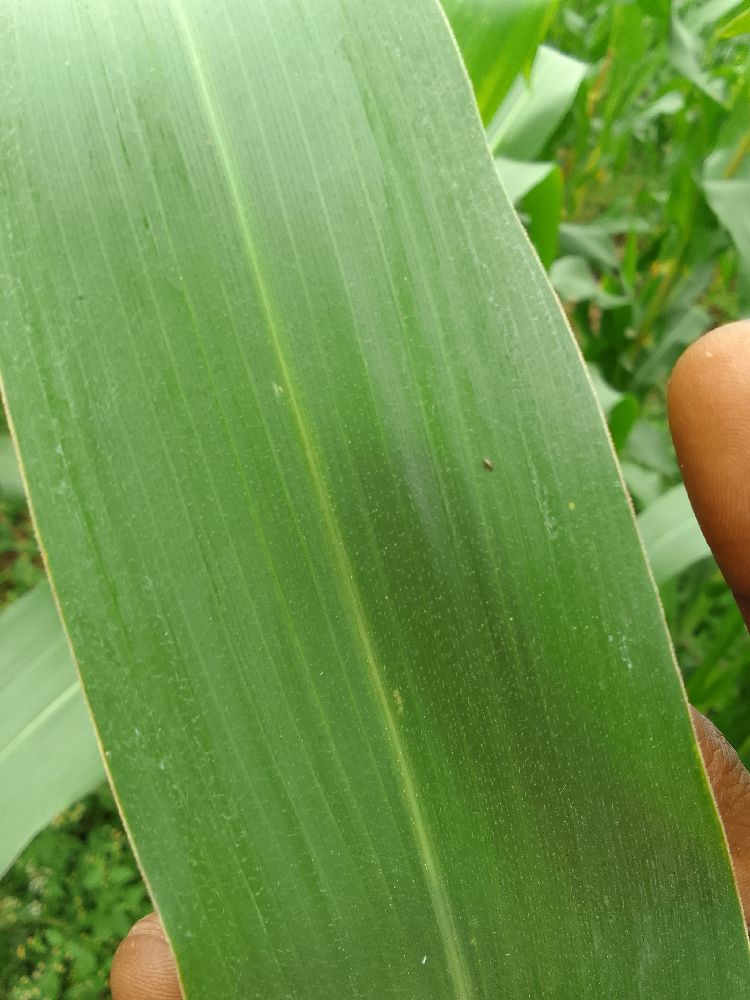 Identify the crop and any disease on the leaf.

maize, healthy
